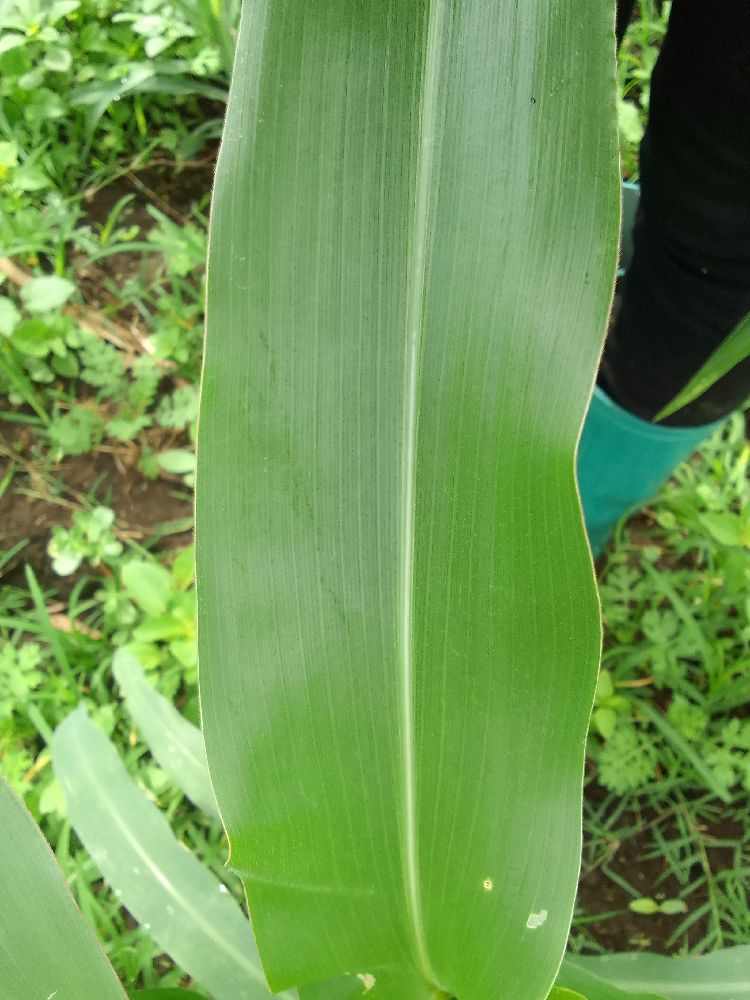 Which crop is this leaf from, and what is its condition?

maize, healthy
